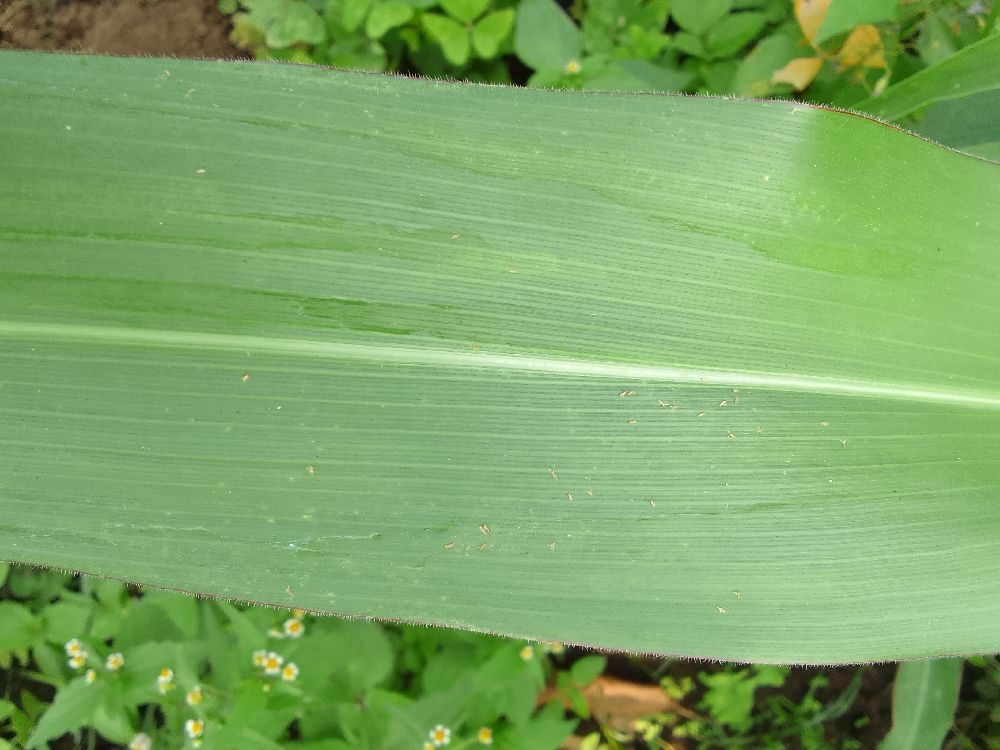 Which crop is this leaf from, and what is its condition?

maize, healthy
